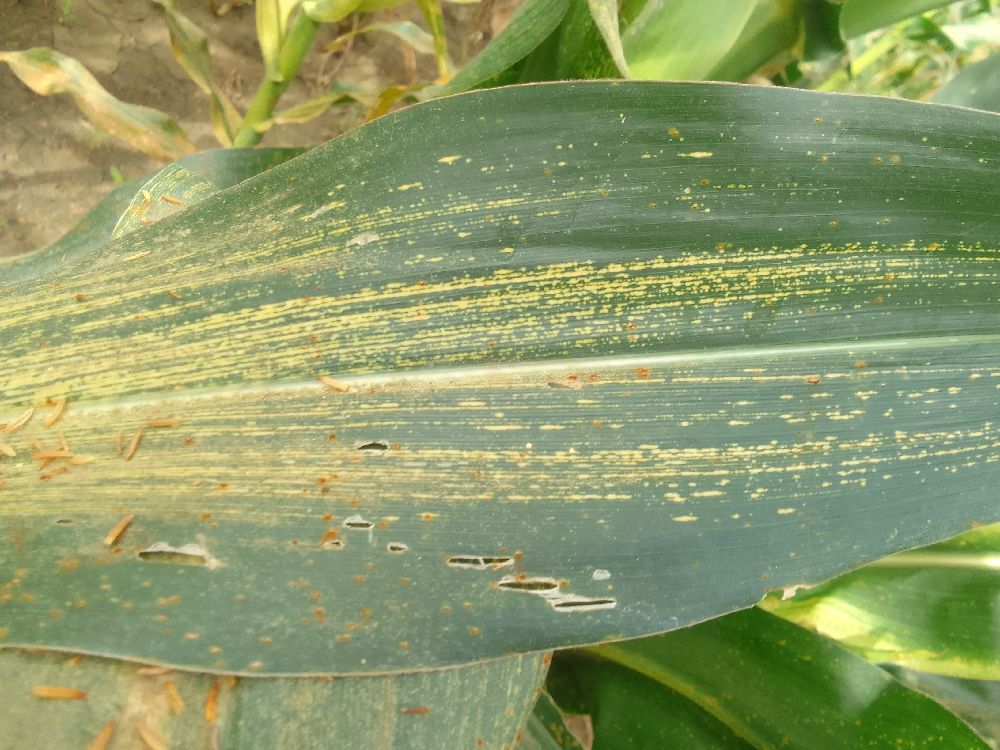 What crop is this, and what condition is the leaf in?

maize, maize streak virus
